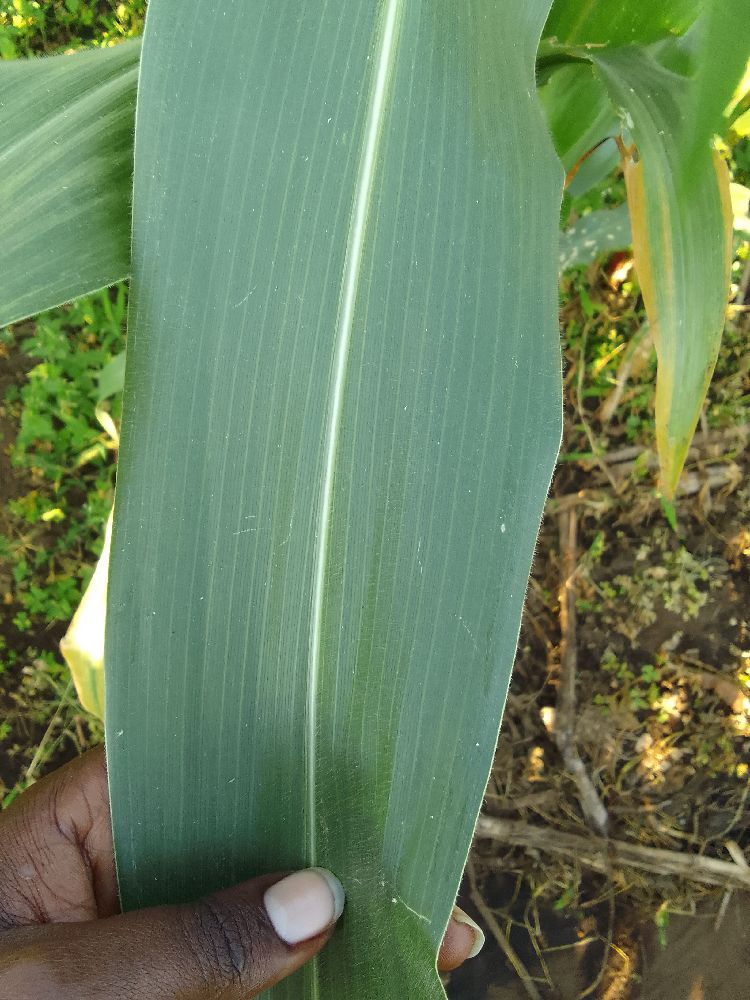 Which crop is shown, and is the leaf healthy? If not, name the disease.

maize, healthy
